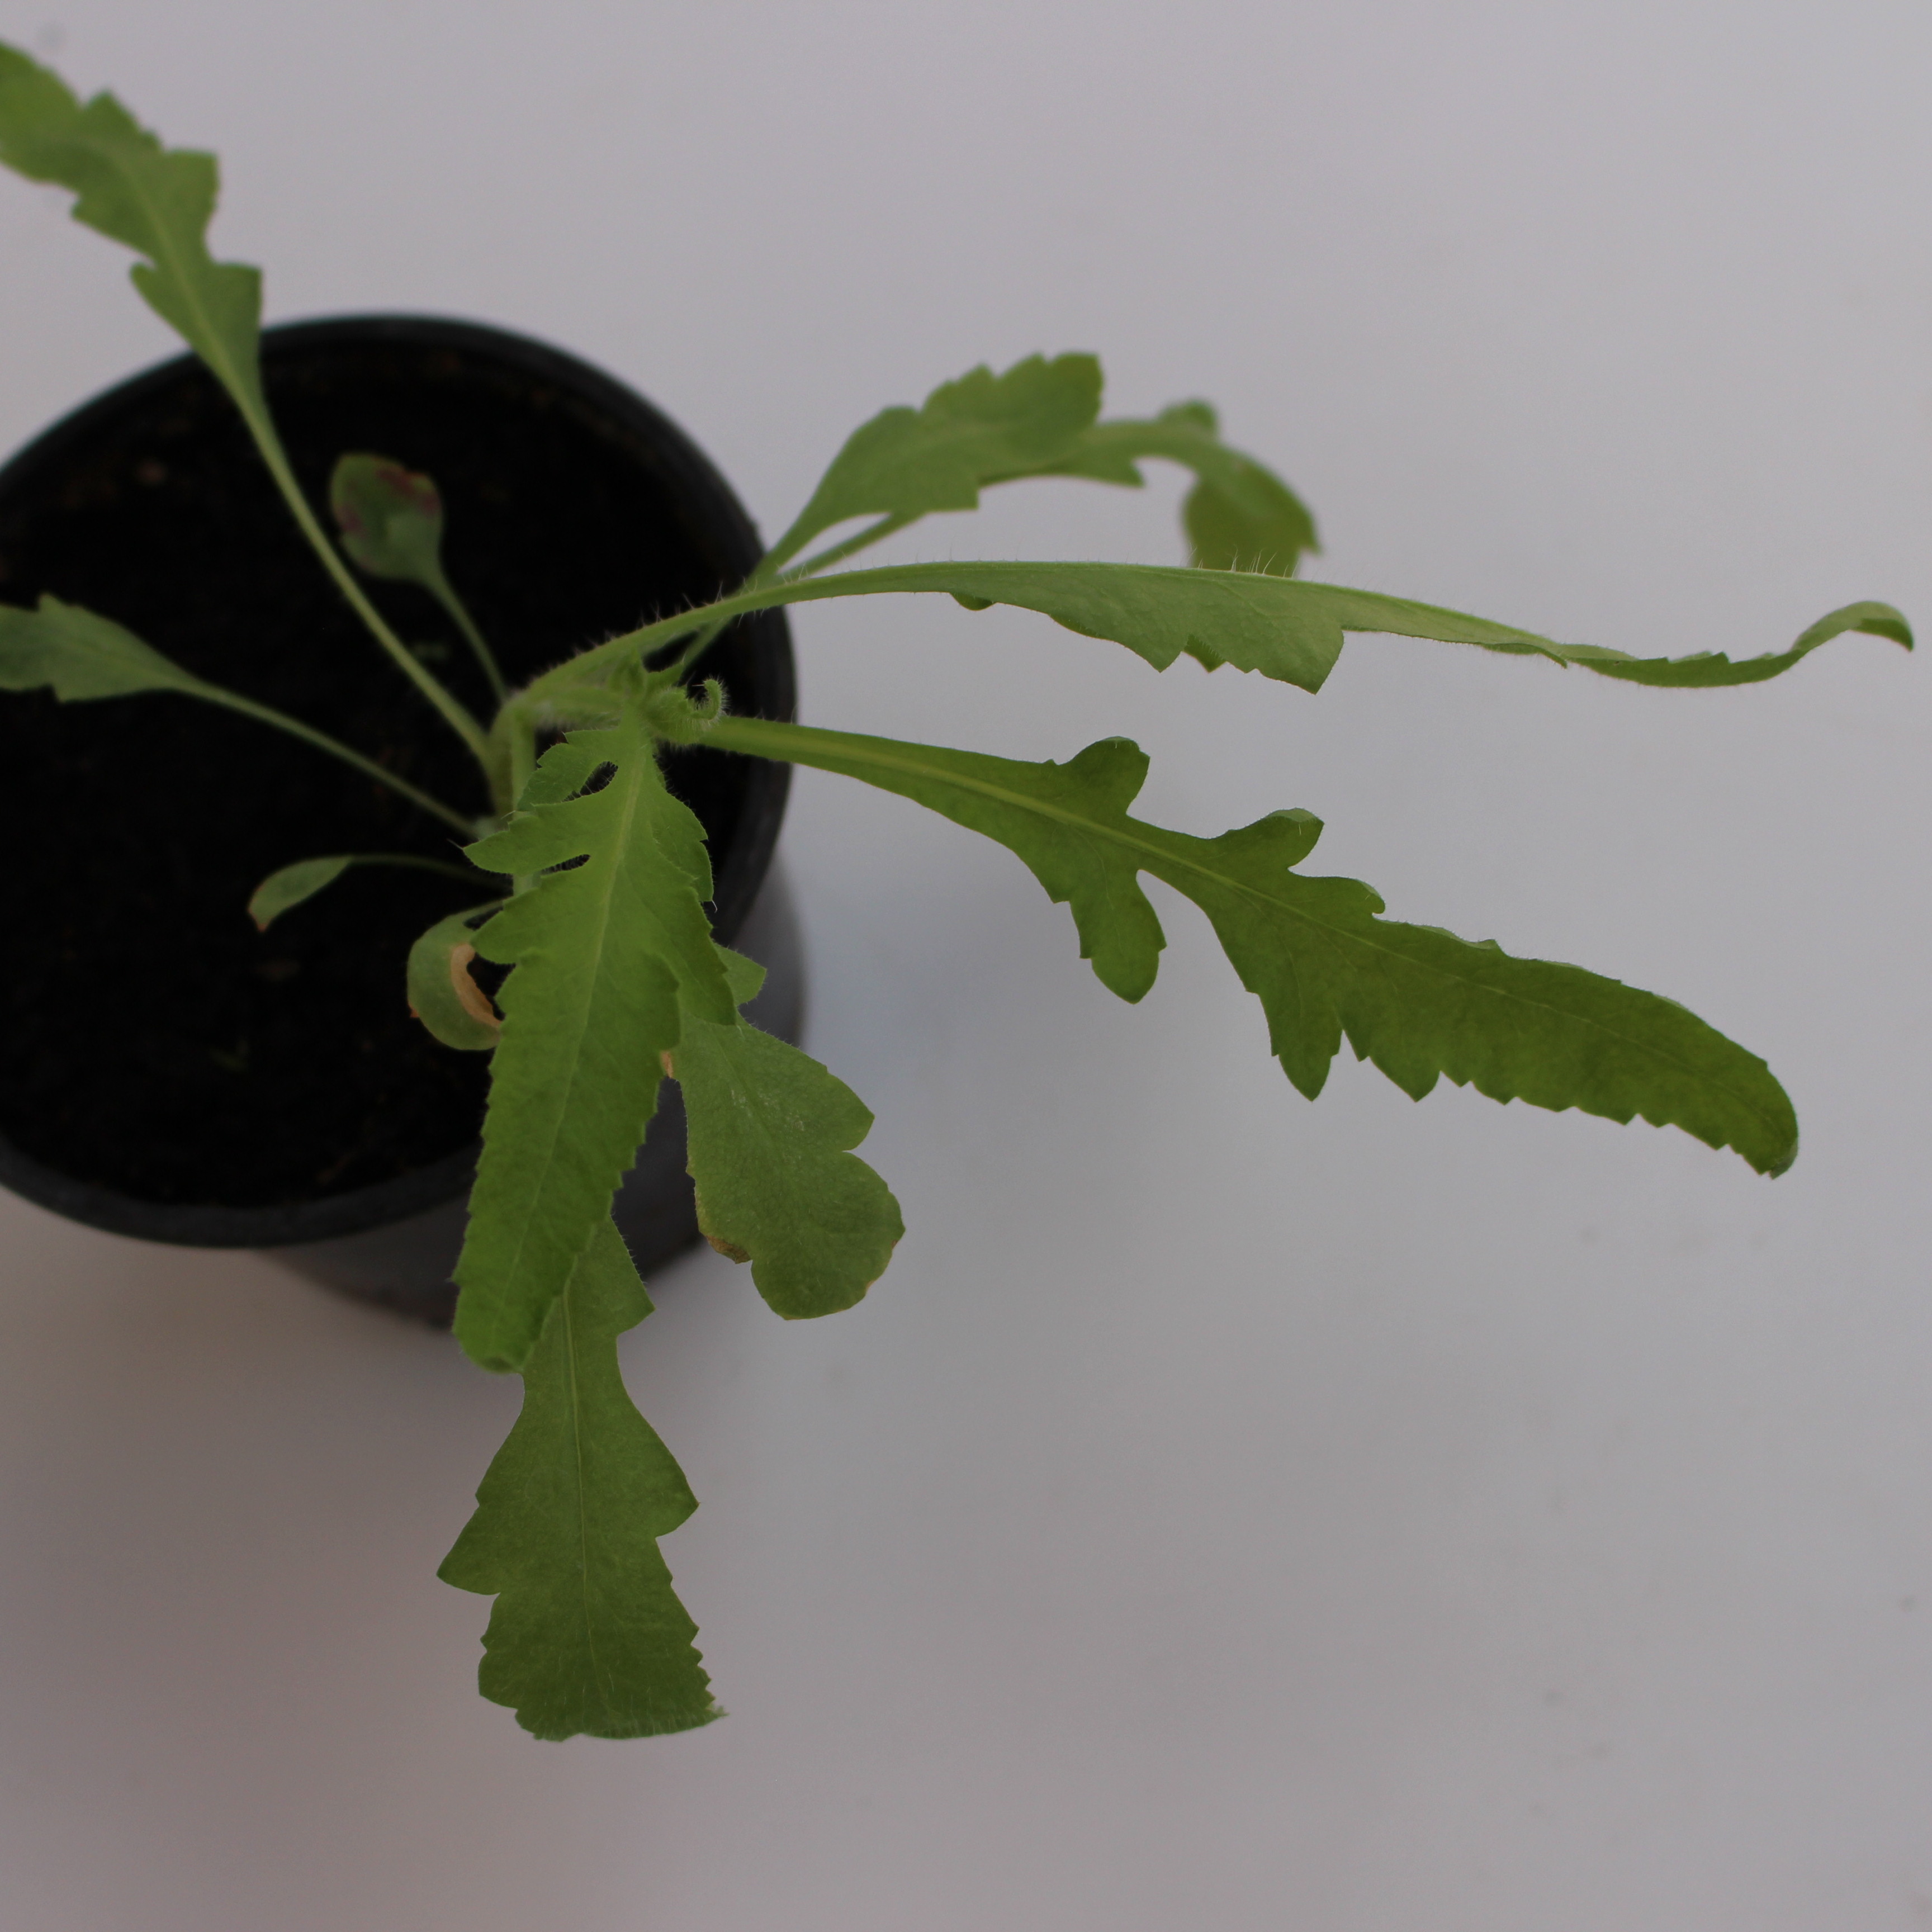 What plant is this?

Papaver rhoeas
